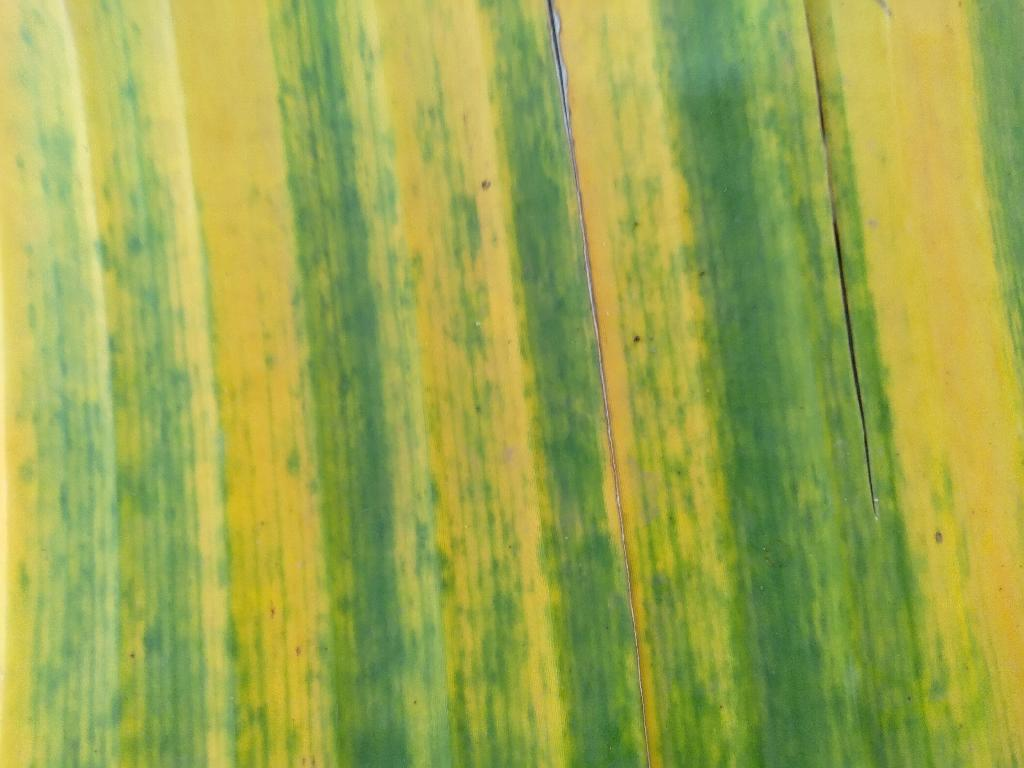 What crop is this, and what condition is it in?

banana, fusarium wilt race 1
